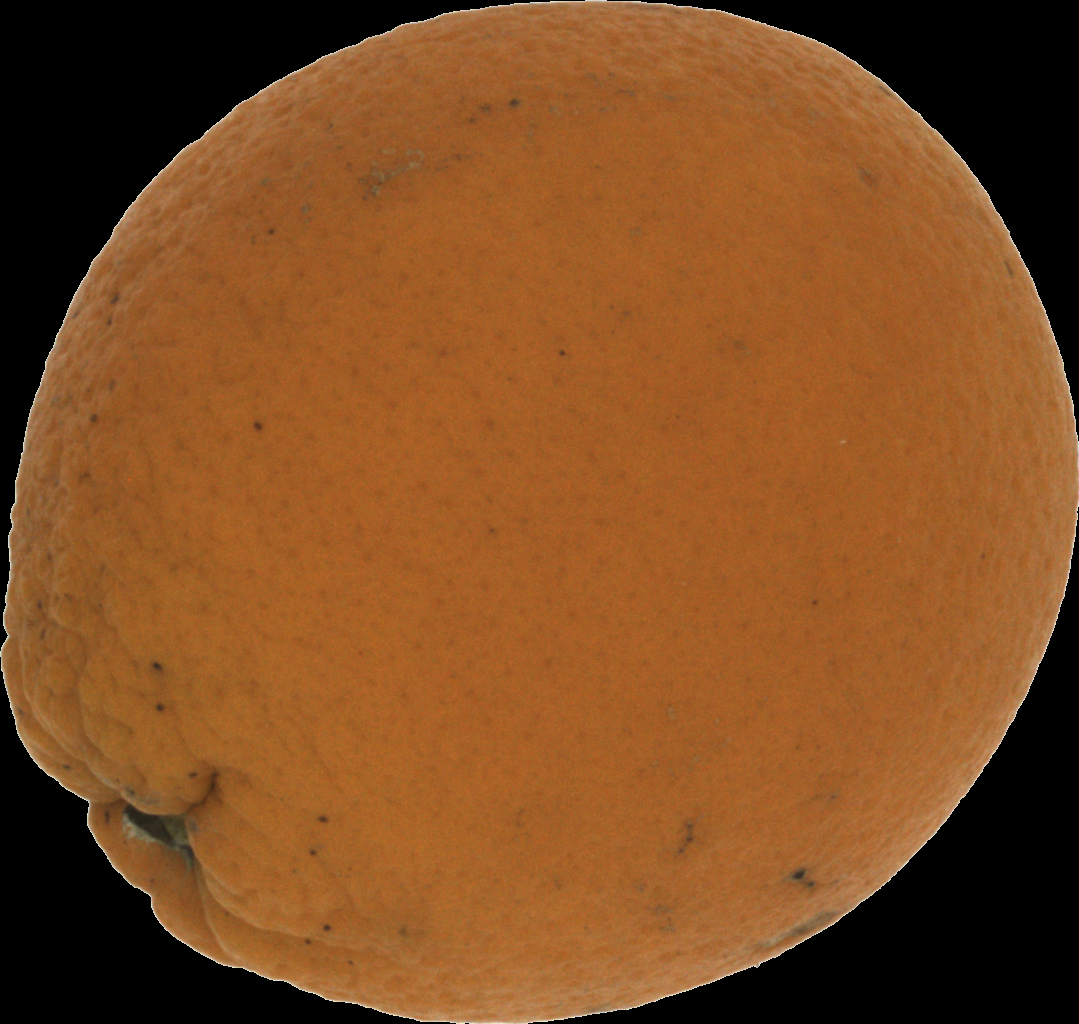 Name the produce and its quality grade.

orange, bad
